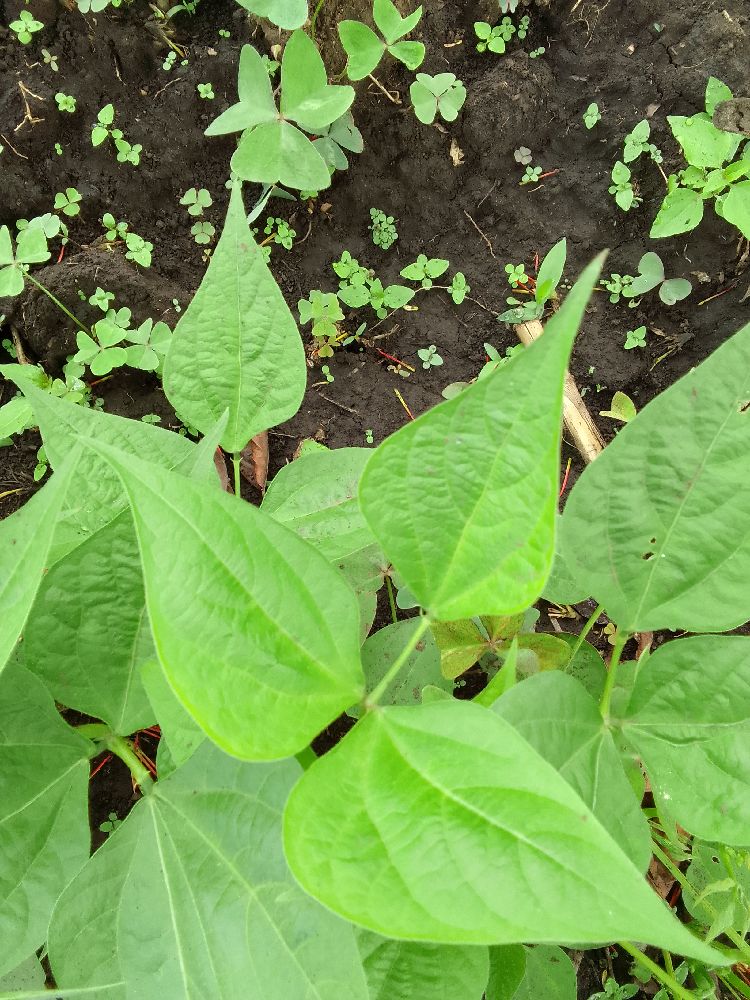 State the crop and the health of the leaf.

common bean, healthy
